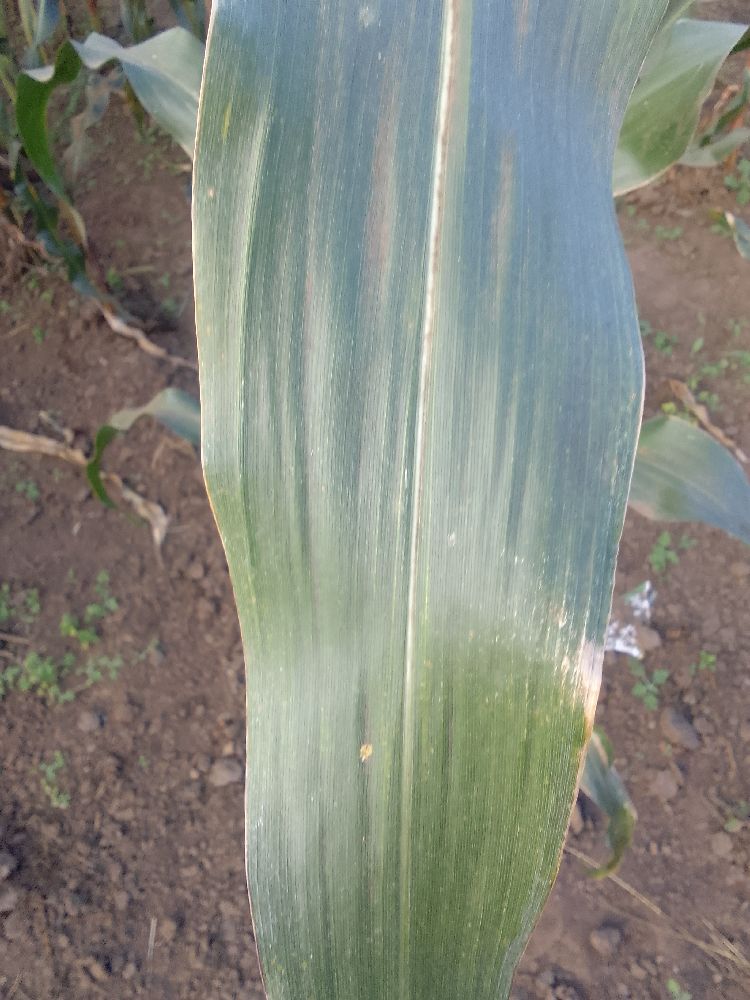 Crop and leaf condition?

maize, healthy
